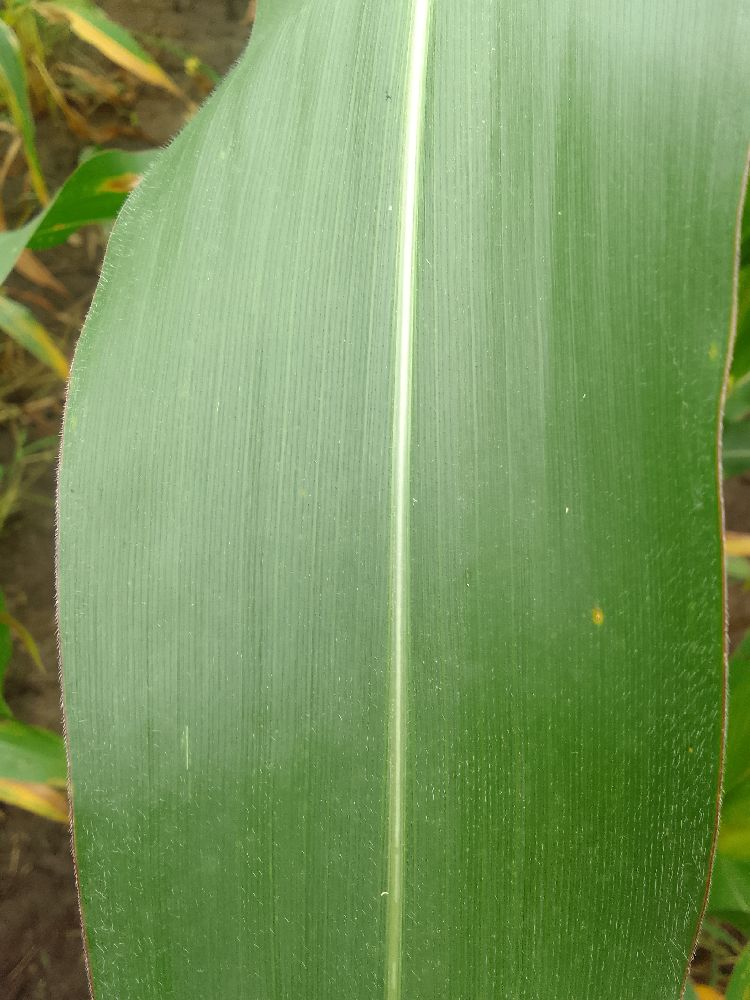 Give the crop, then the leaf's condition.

maize, healthy
